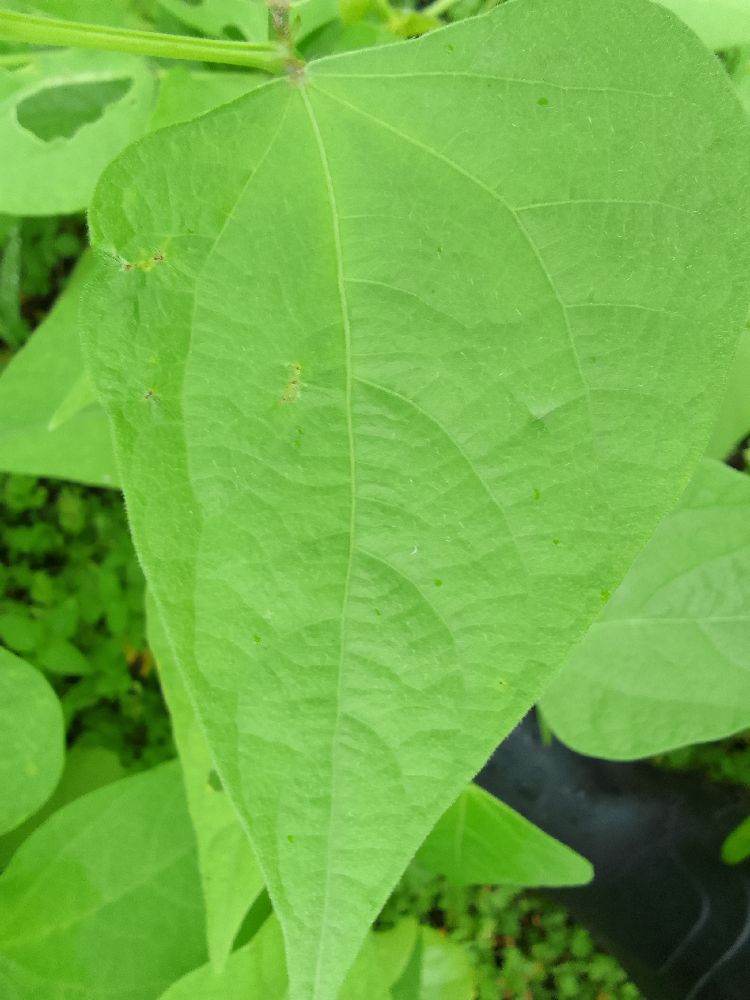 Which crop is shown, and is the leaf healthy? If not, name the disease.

common bean, healthy
